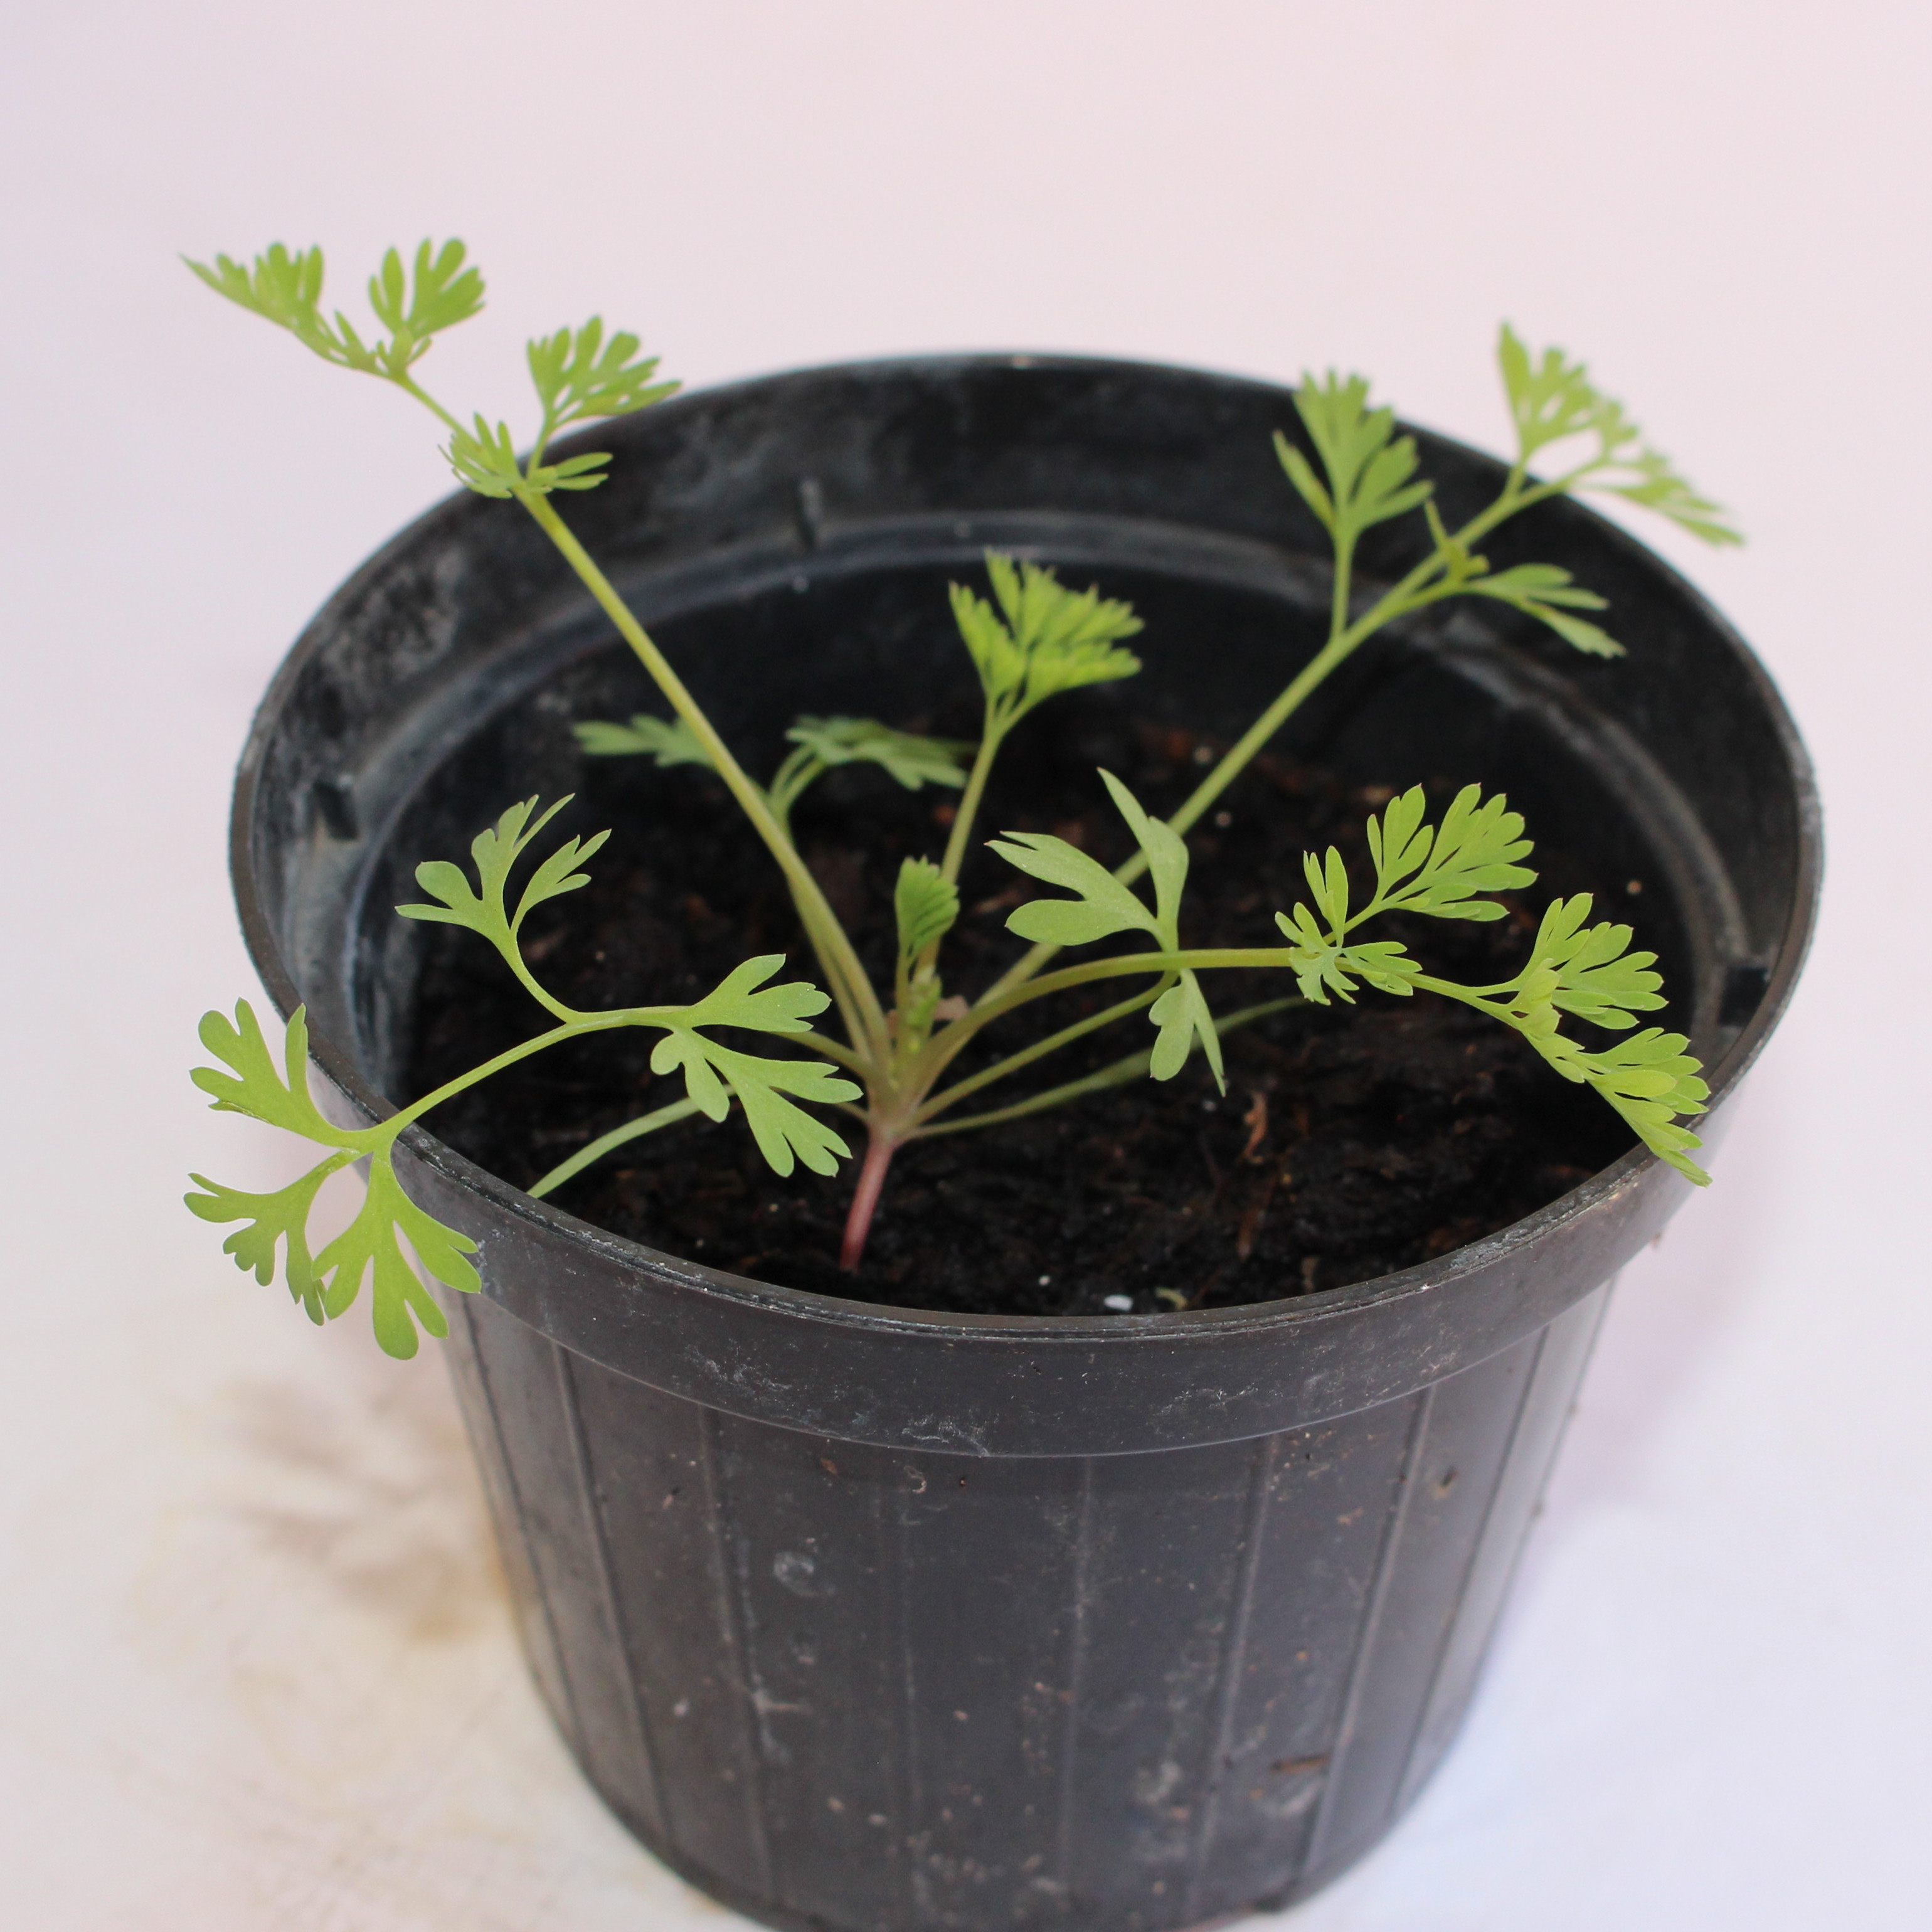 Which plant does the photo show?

Fumaria officinalis
